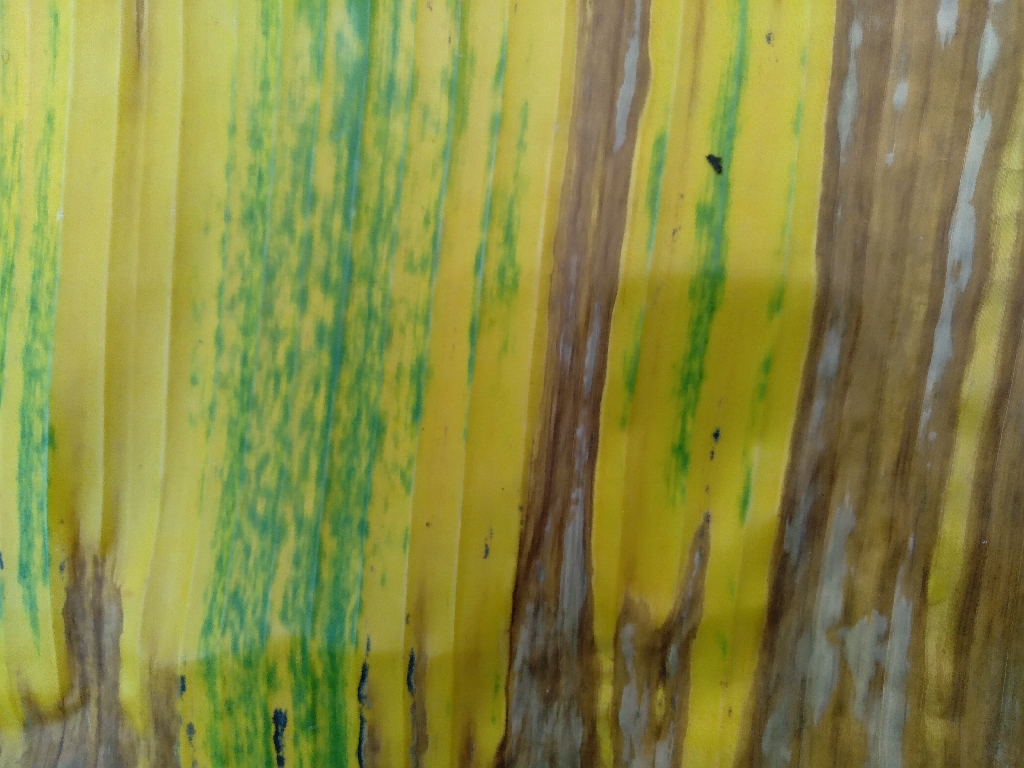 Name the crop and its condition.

banana, fusarium wilt race 1
